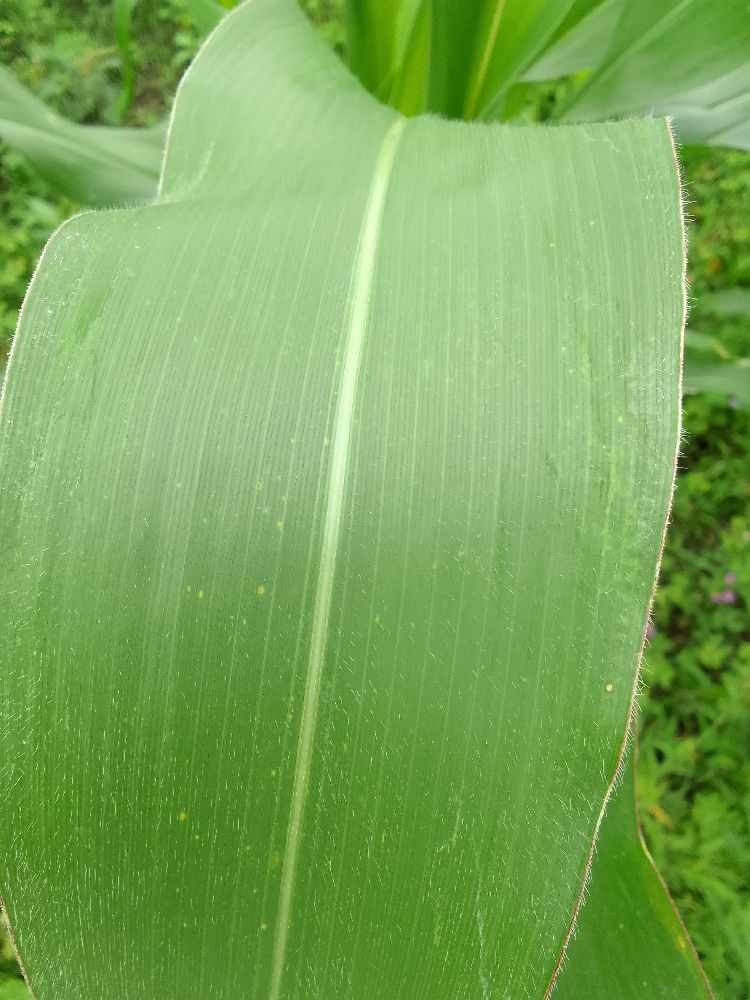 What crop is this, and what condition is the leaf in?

maize, healthy
